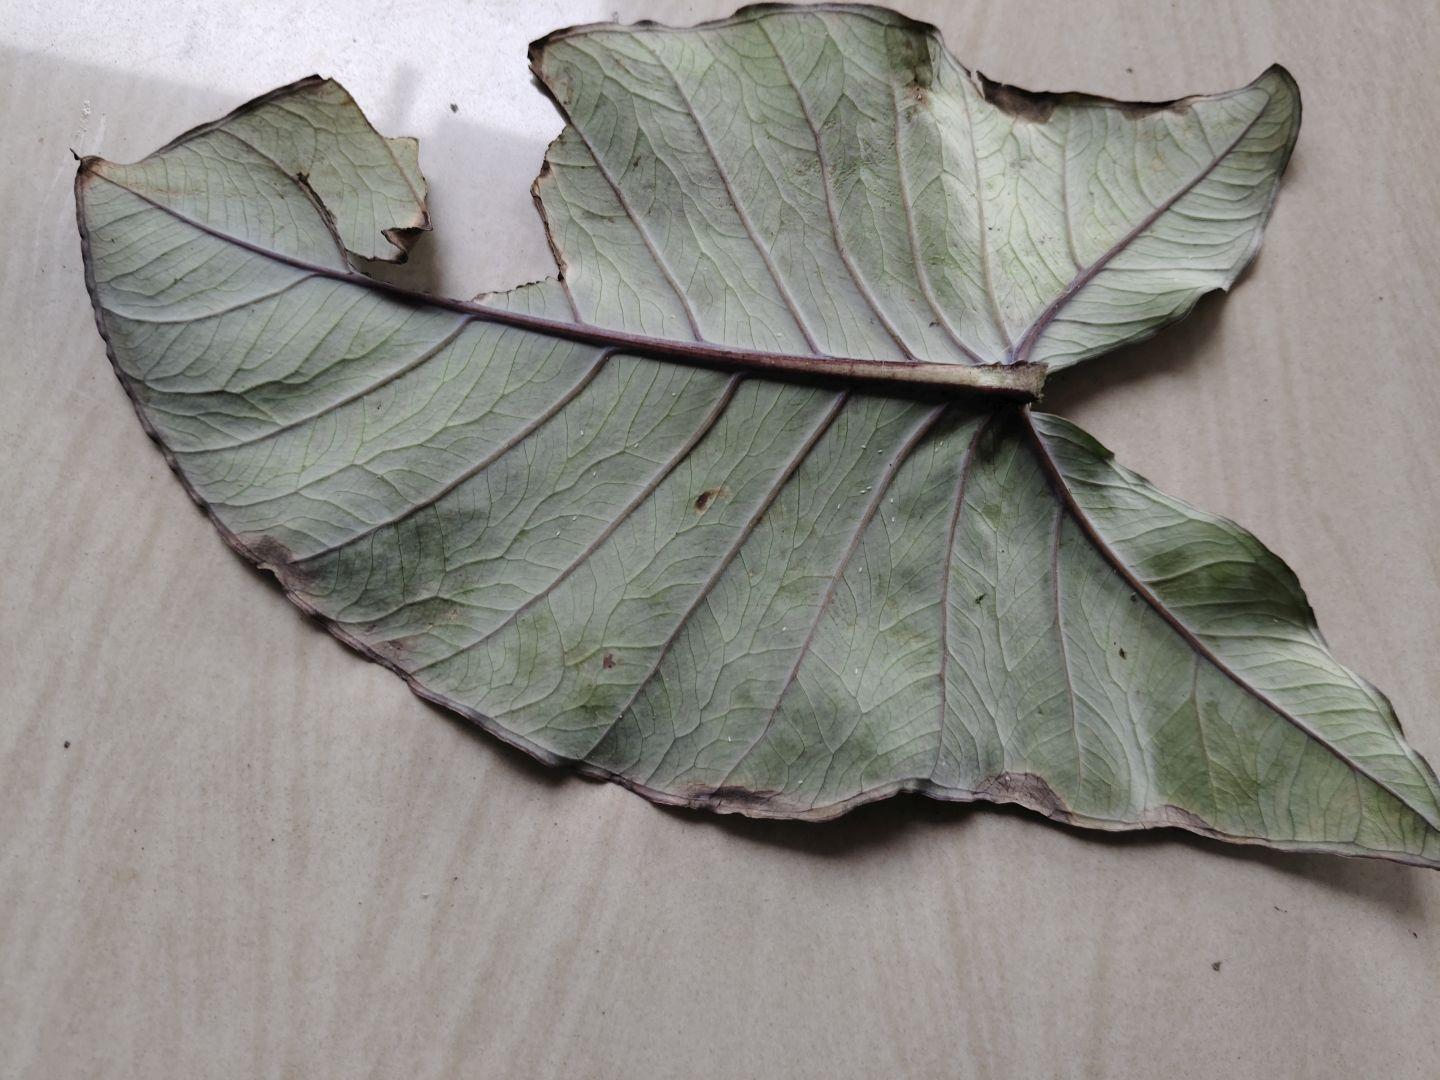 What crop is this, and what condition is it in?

taro, leaf blight
